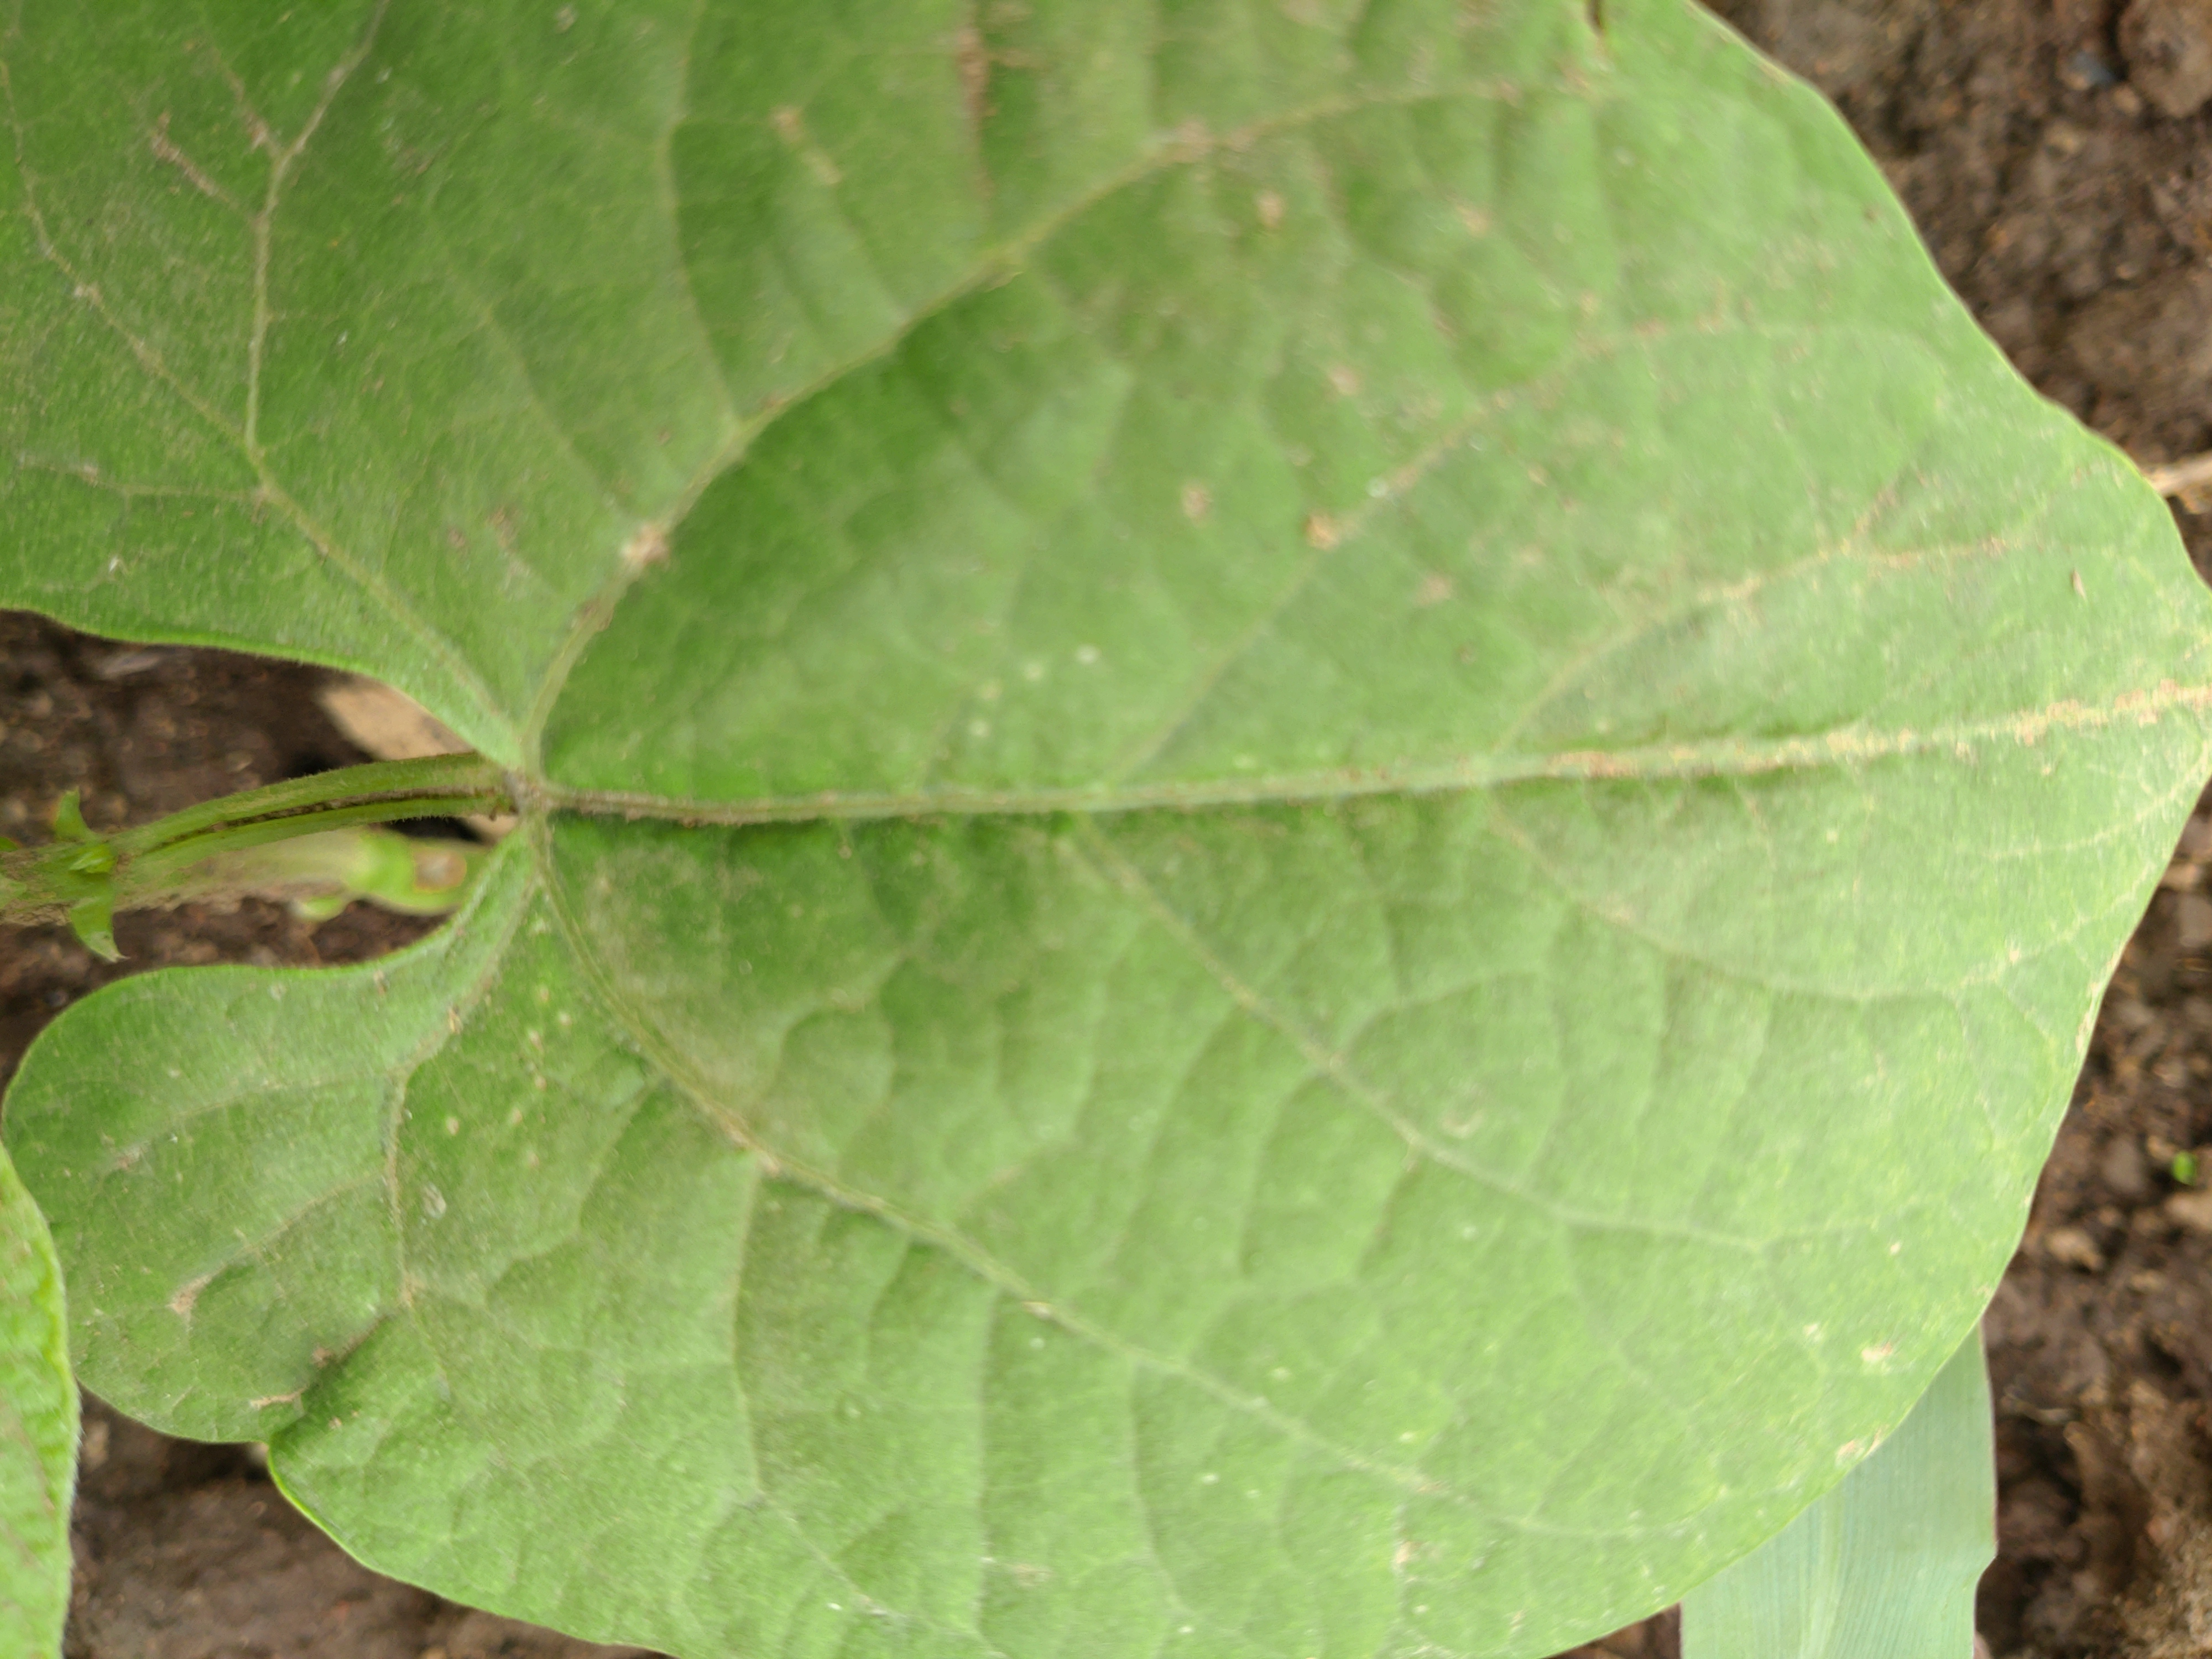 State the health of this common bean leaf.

healthy
